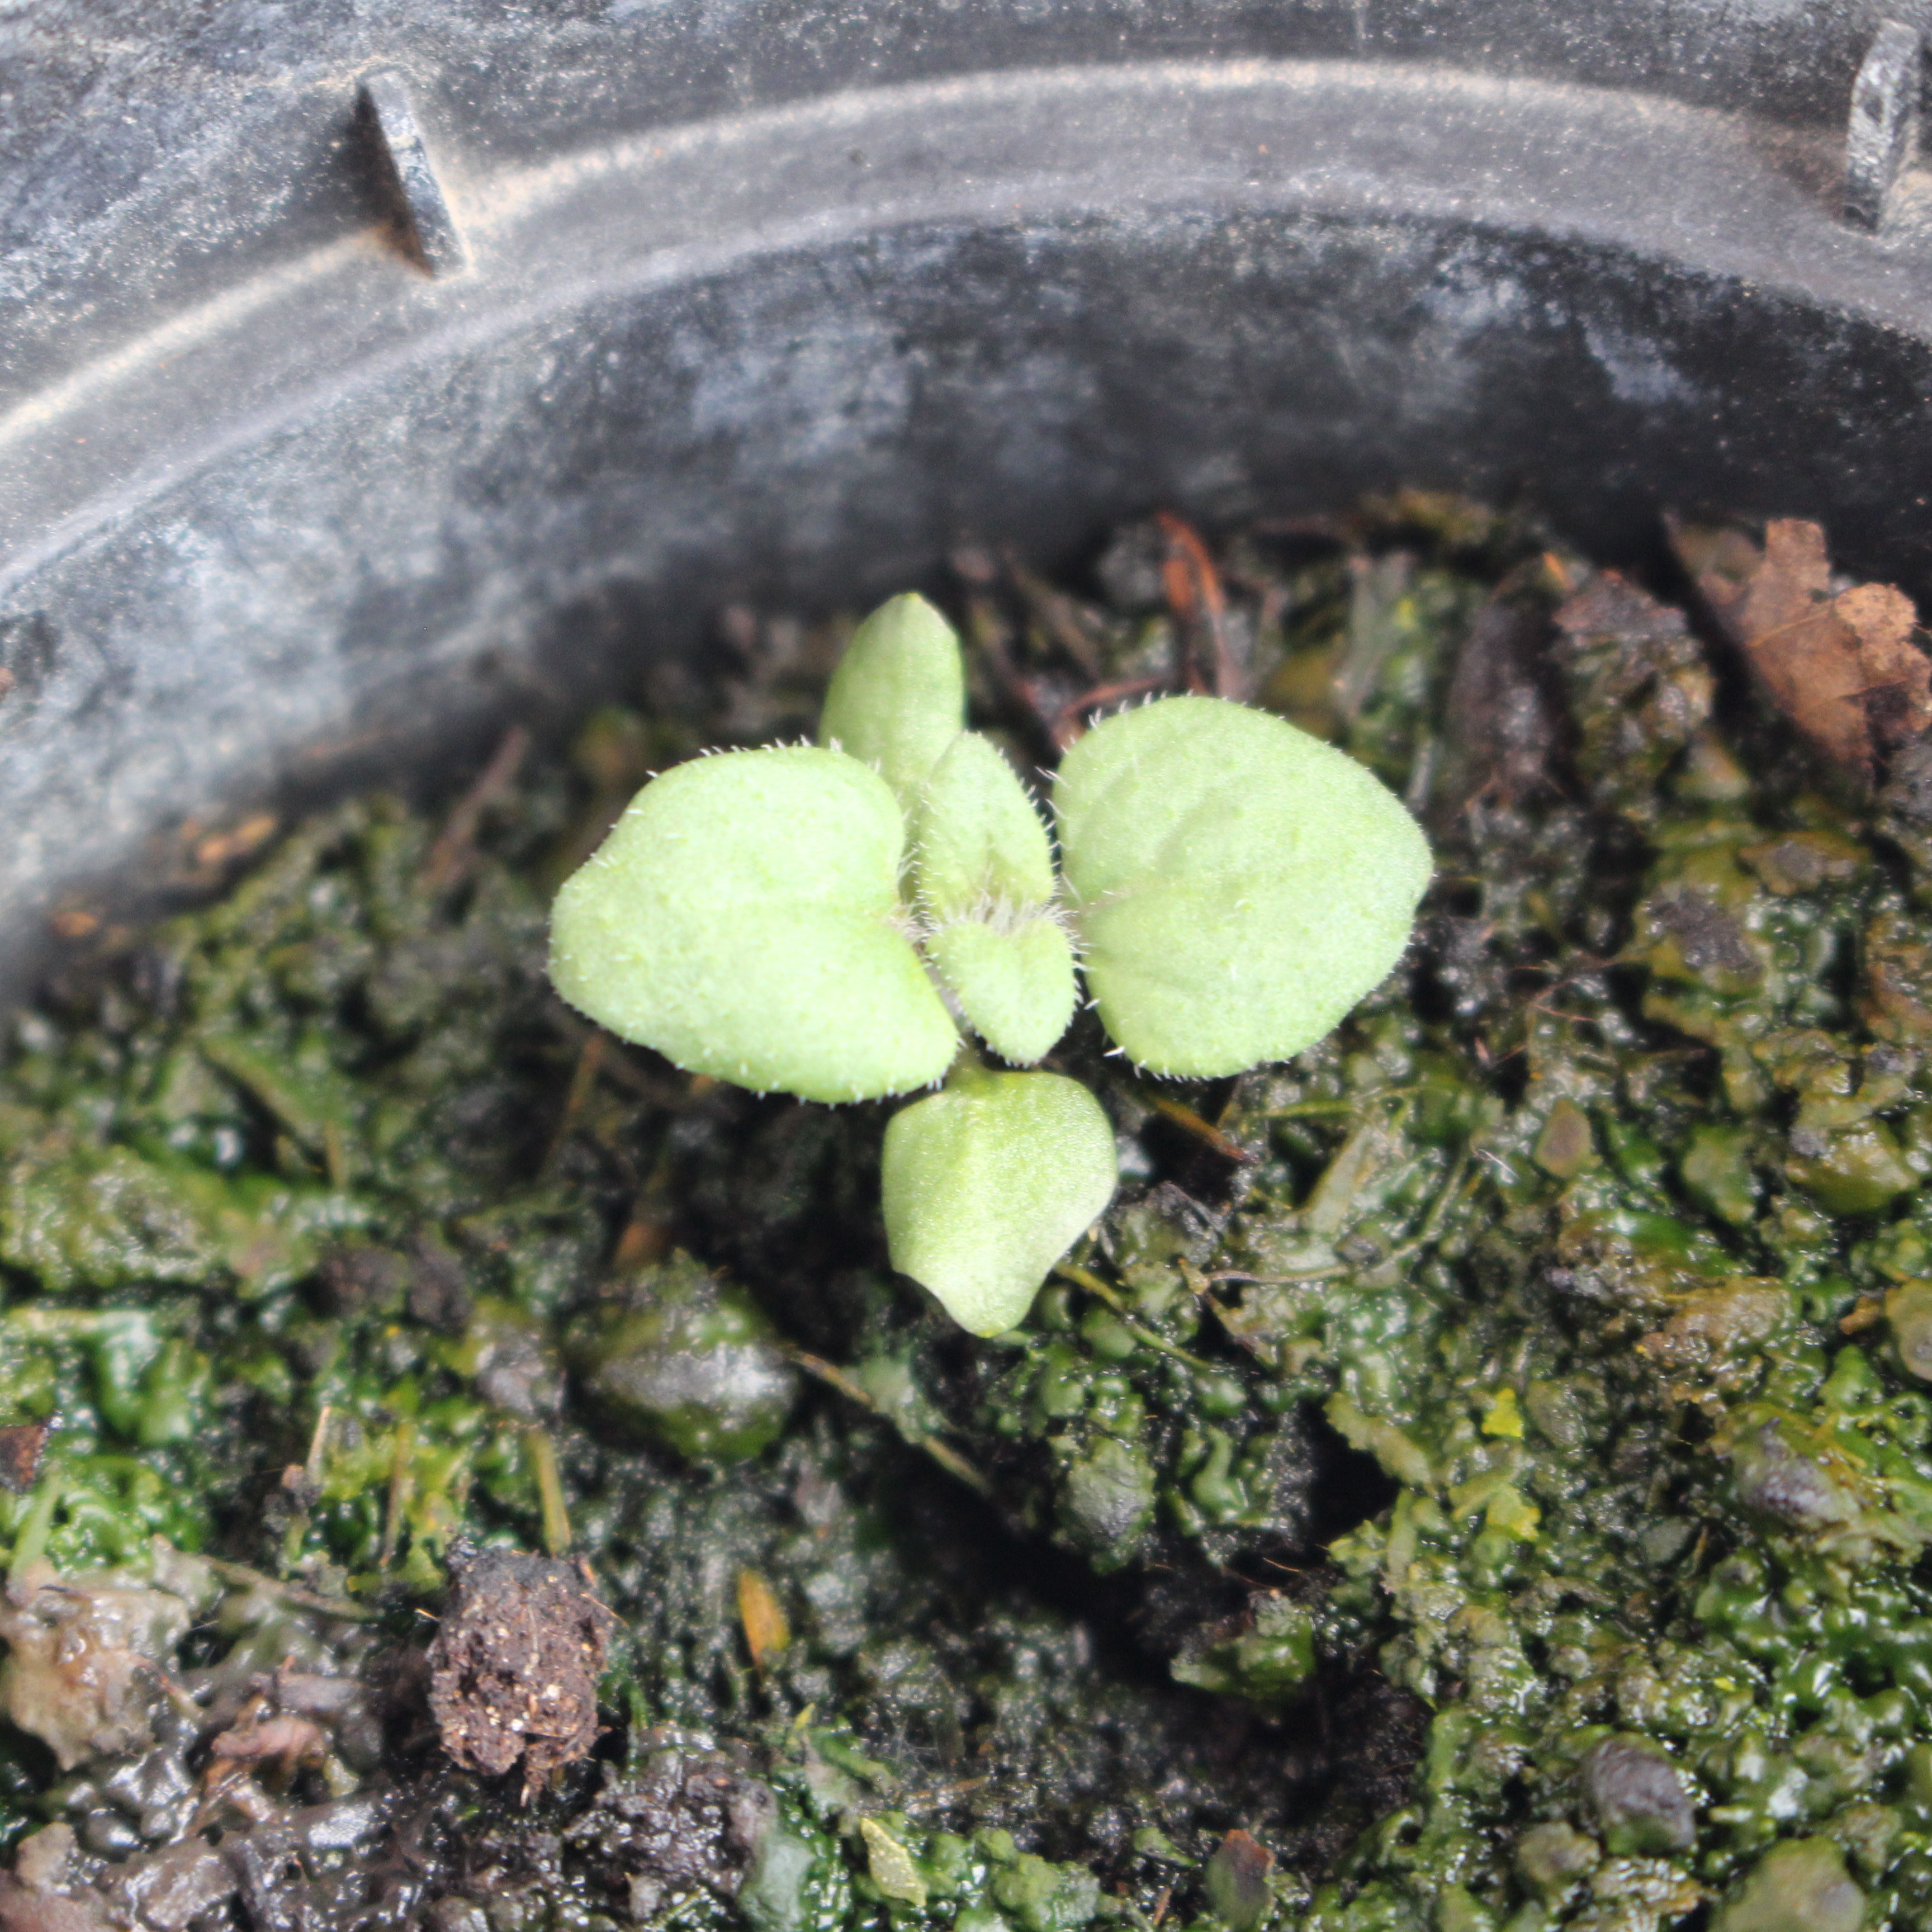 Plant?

Veronica persica
